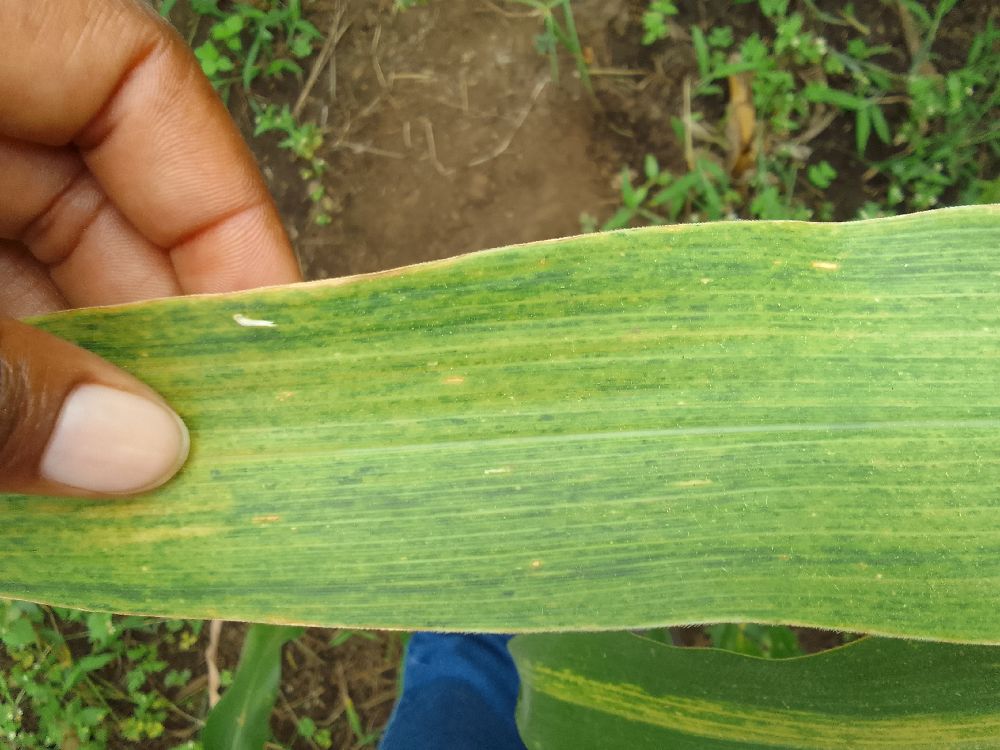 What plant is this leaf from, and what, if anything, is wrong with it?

maize, maize lethal necrosis
